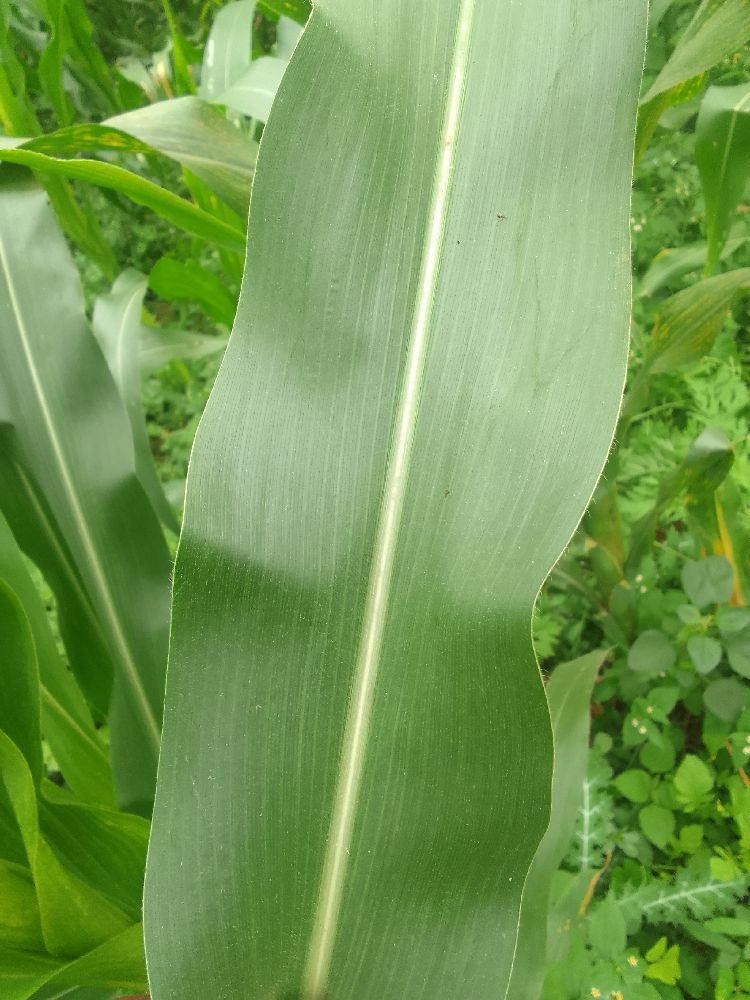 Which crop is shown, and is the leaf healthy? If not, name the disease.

maize, healthy
